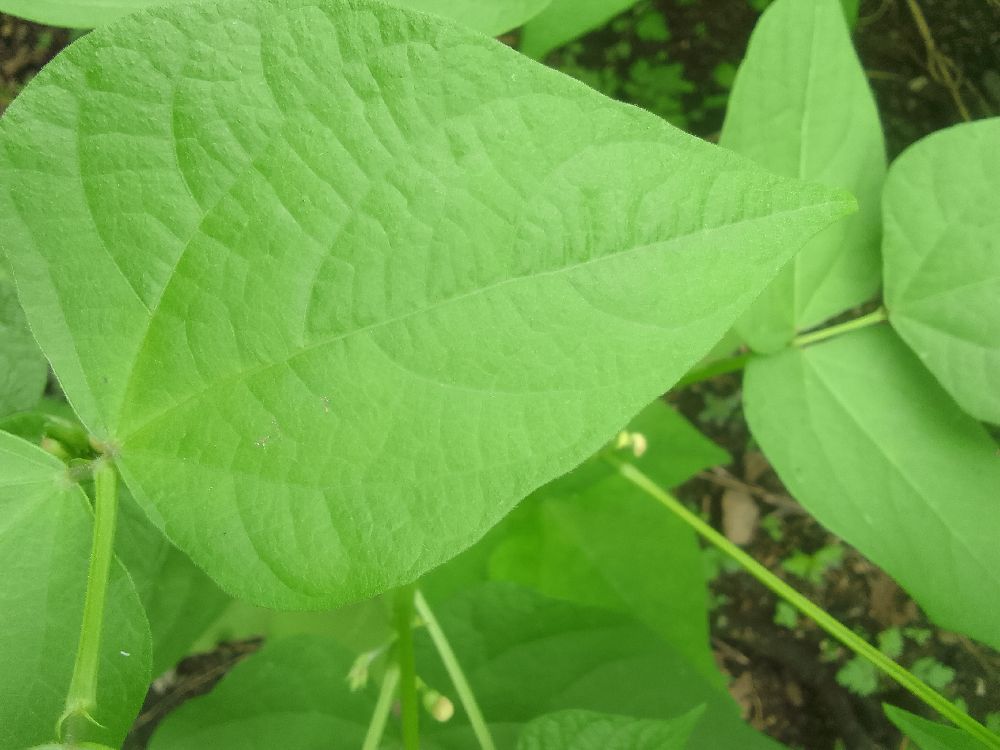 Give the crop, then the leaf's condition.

common bean, healthy
